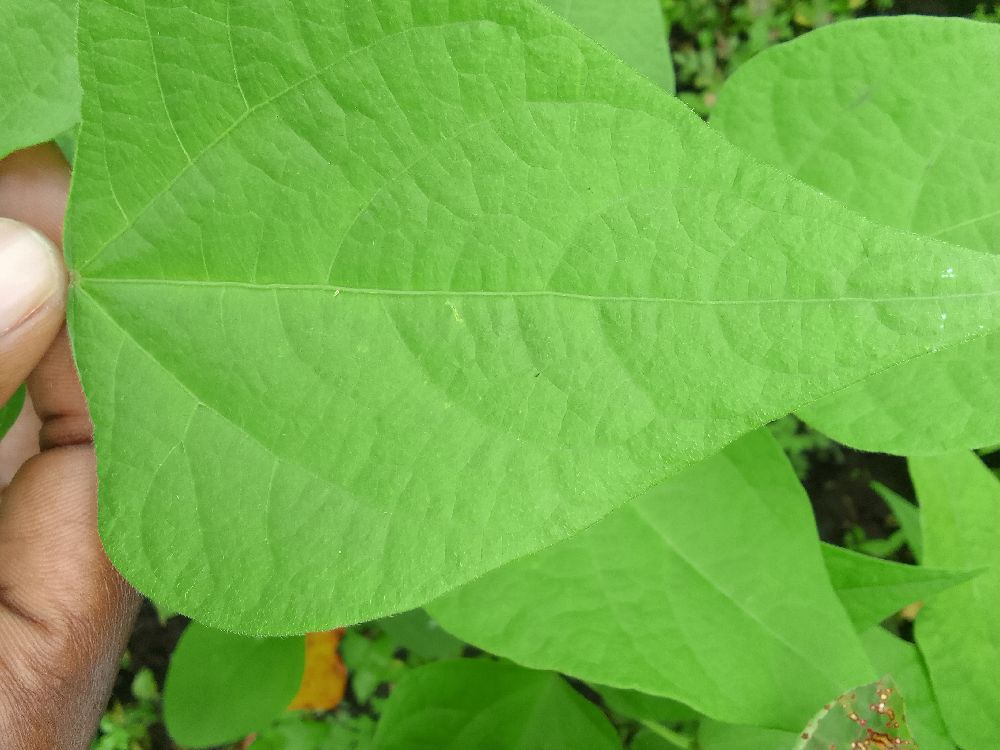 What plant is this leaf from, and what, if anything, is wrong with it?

common bean, healthy
